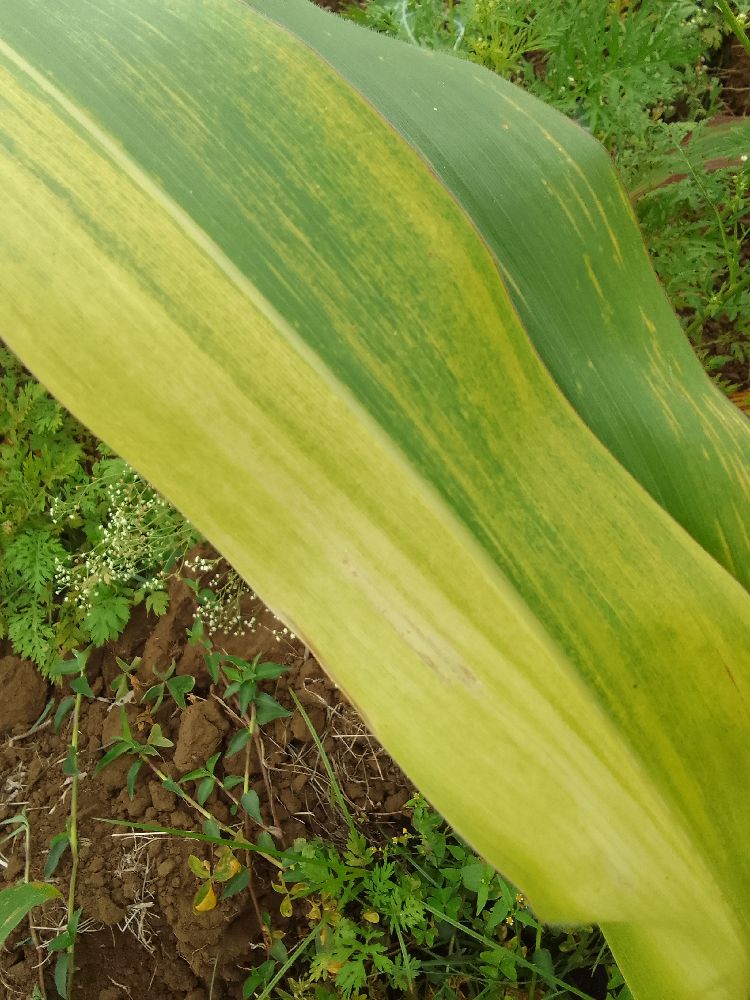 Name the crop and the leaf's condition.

maize, maize lethal necrosis
